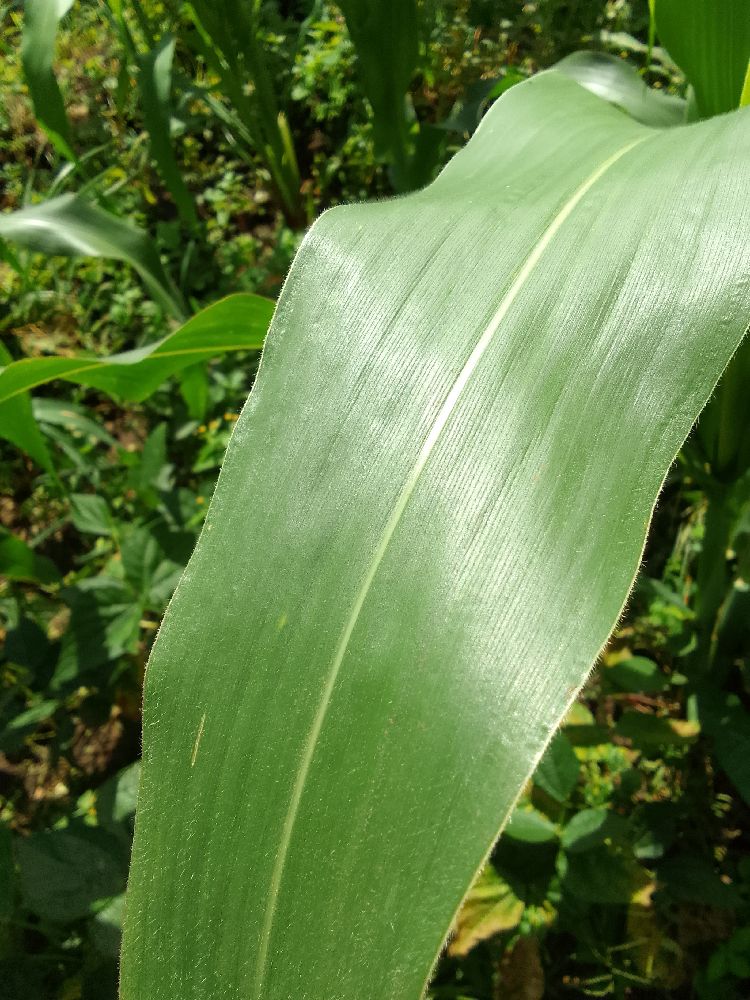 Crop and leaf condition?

maize, healthy
